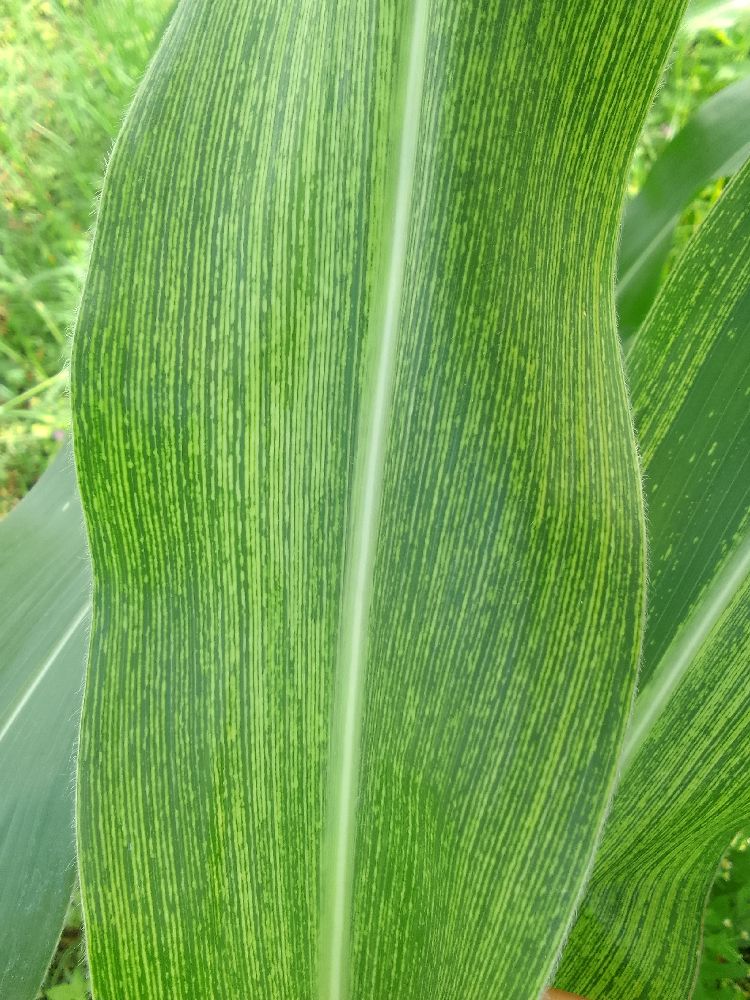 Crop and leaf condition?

maize, maize streak virus
